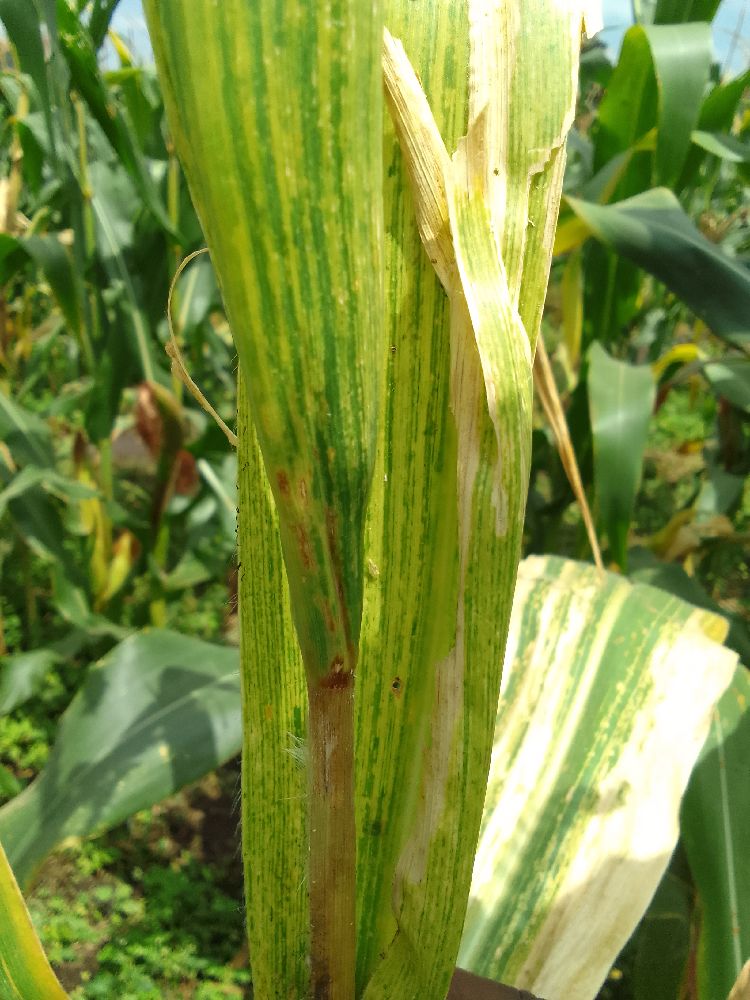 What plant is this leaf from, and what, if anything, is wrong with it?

maize, maize lethal necrosis
